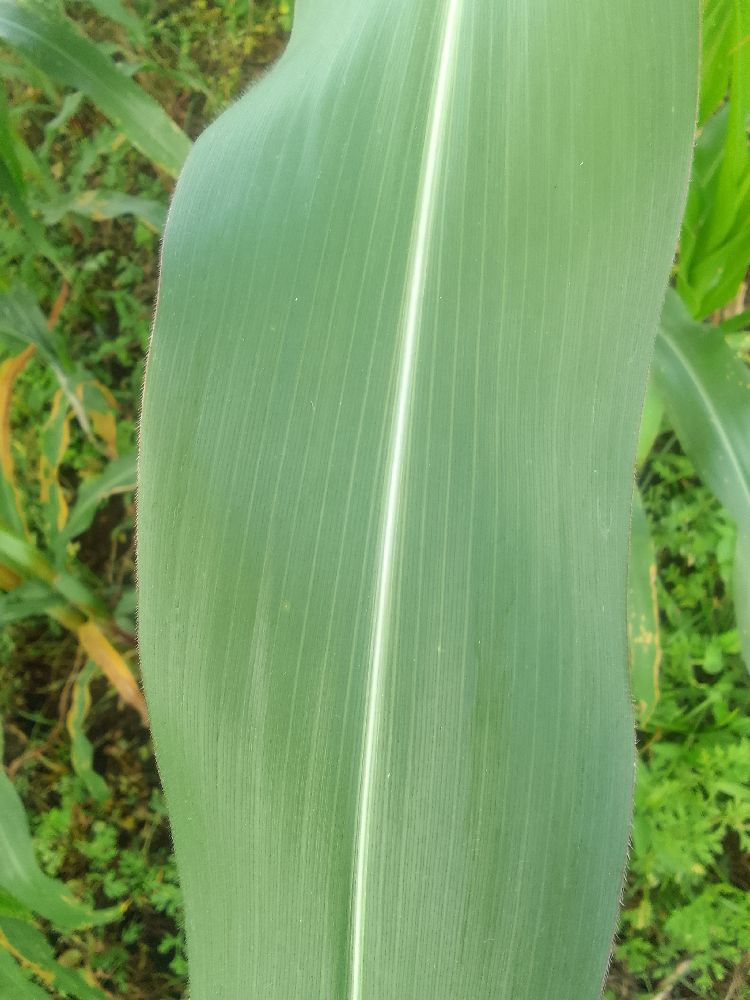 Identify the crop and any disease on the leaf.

maize, healthy
